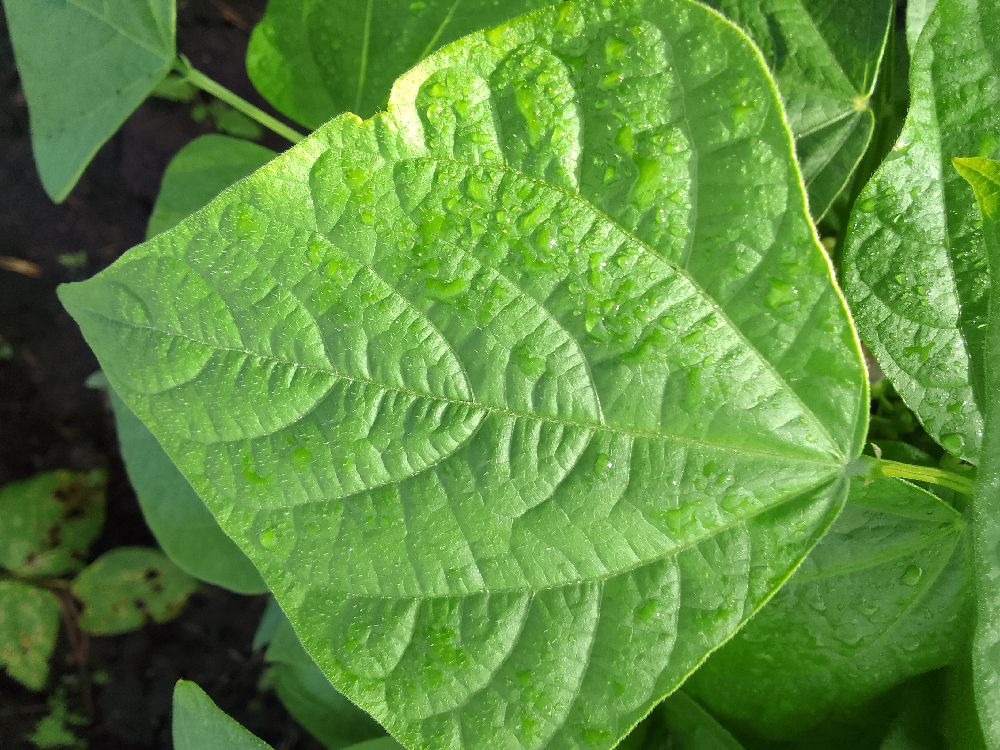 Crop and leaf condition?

common bean, healthy
